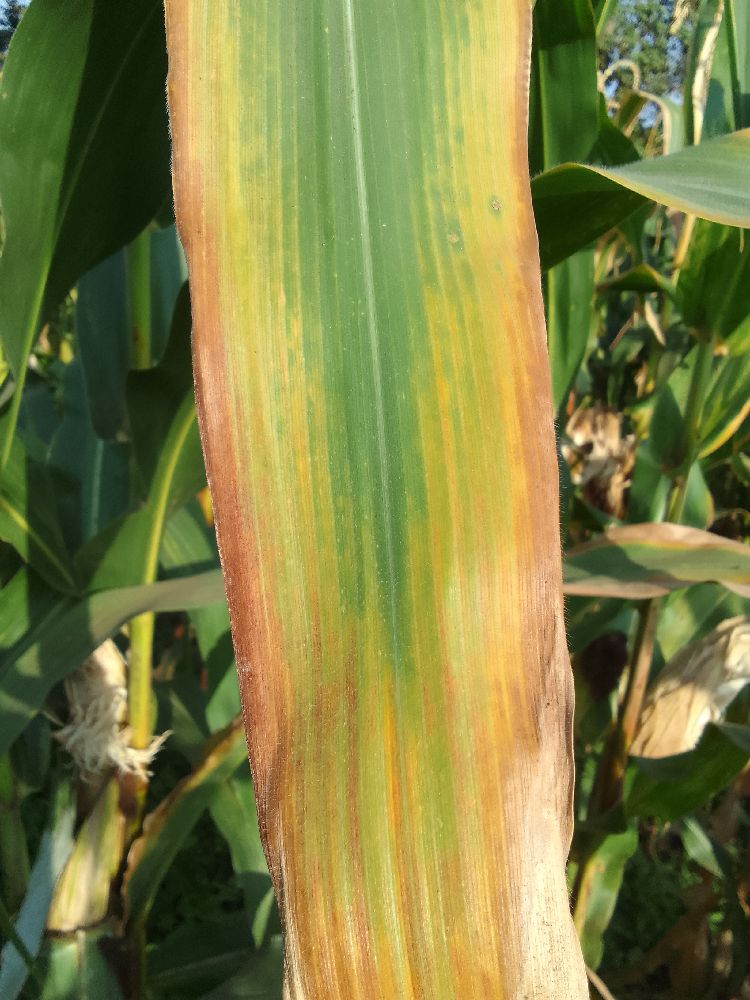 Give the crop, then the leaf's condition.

maize, maize lethal necrosis
